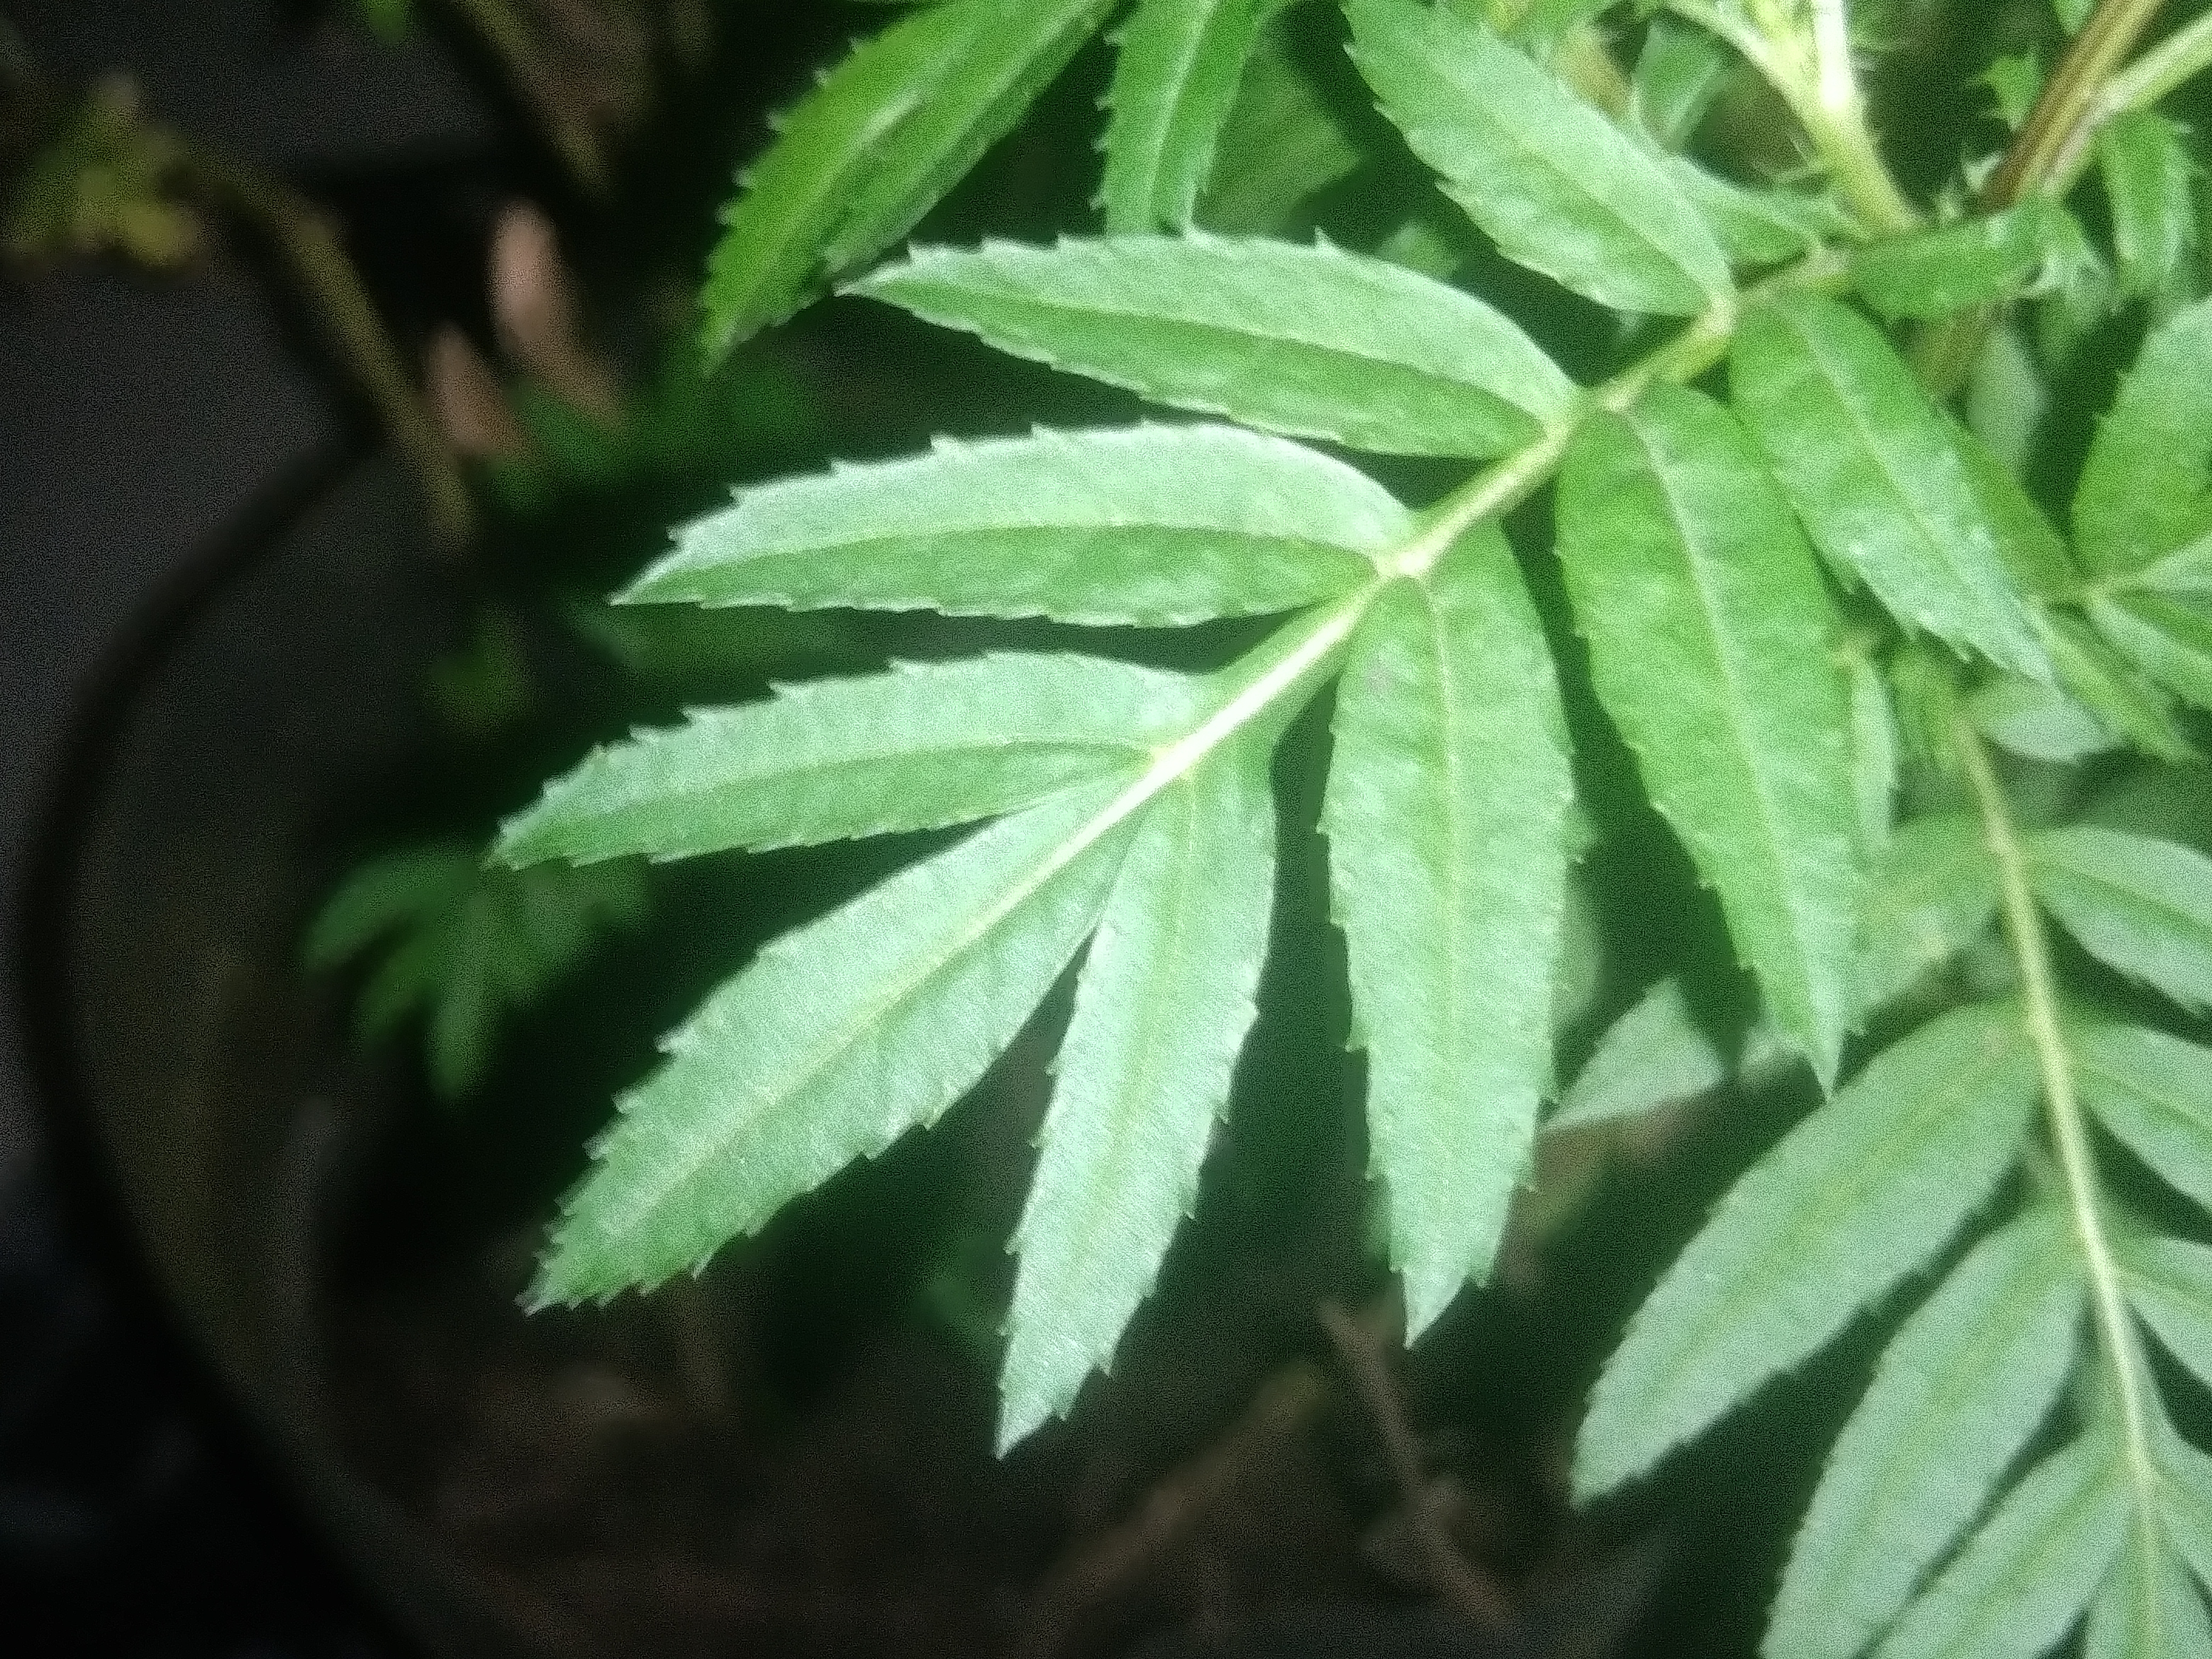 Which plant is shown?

marigold
